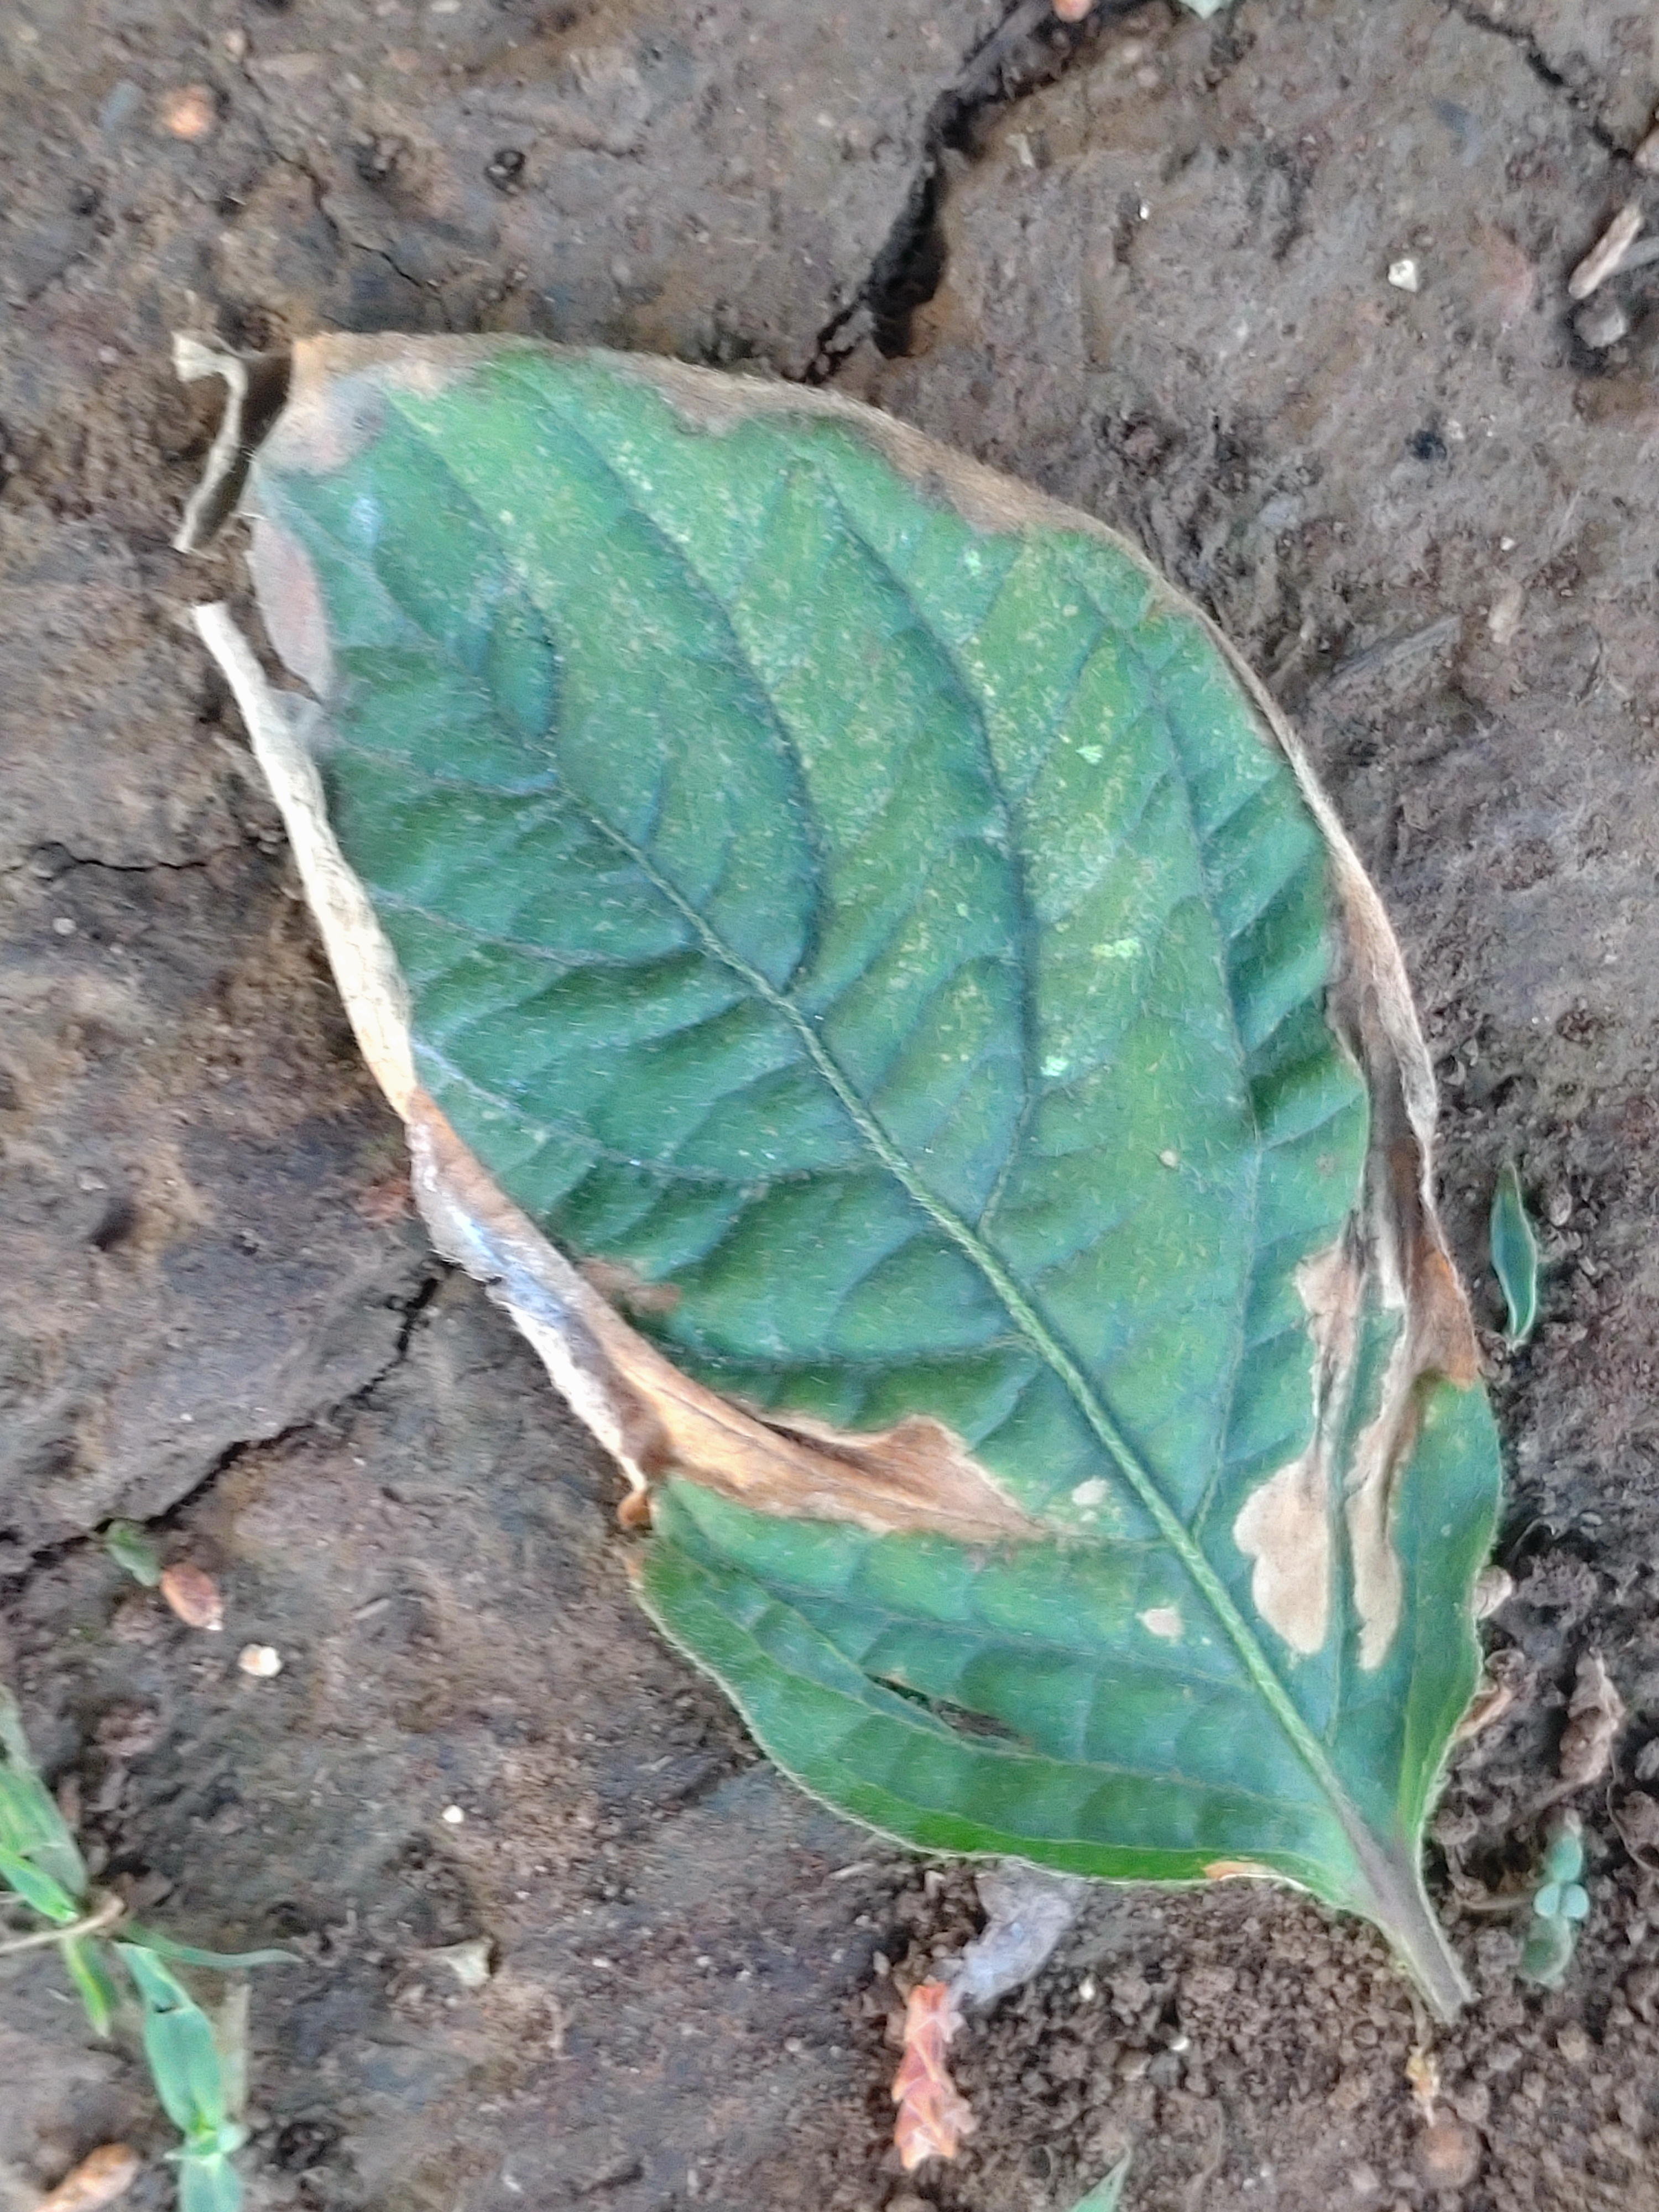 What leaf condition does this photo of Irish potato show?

early blight
